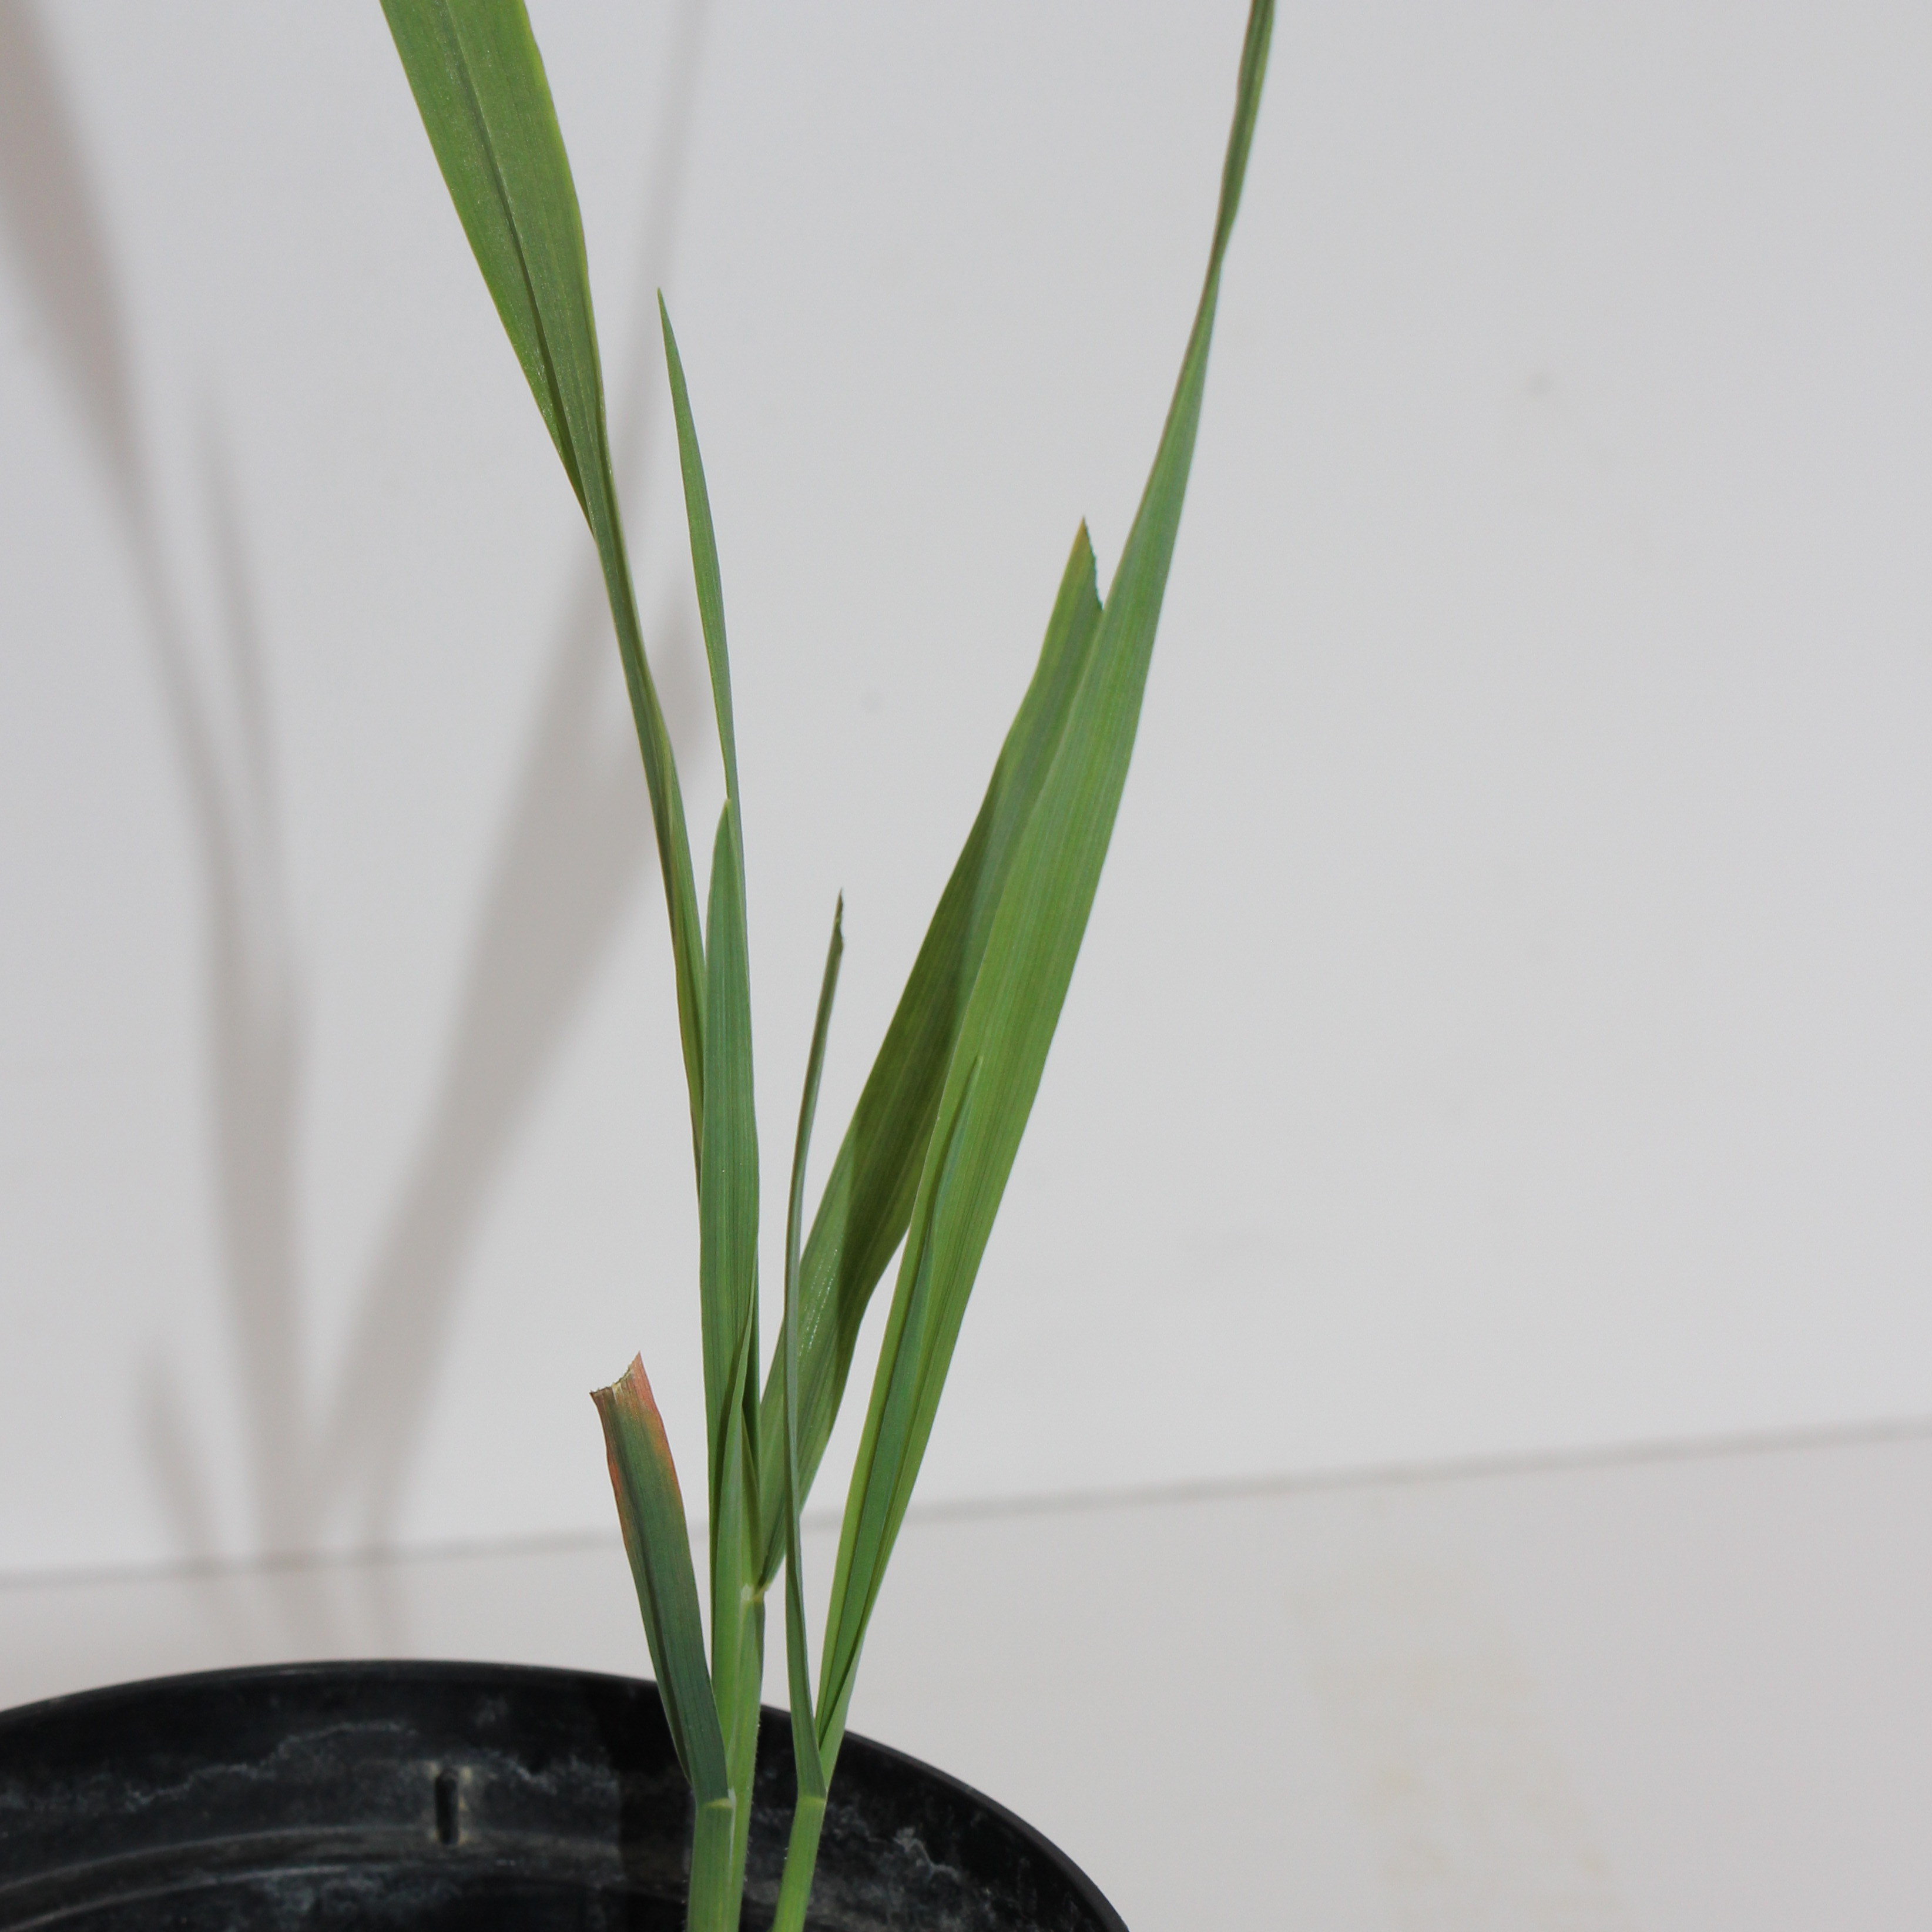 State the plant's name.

Avena sterilis
